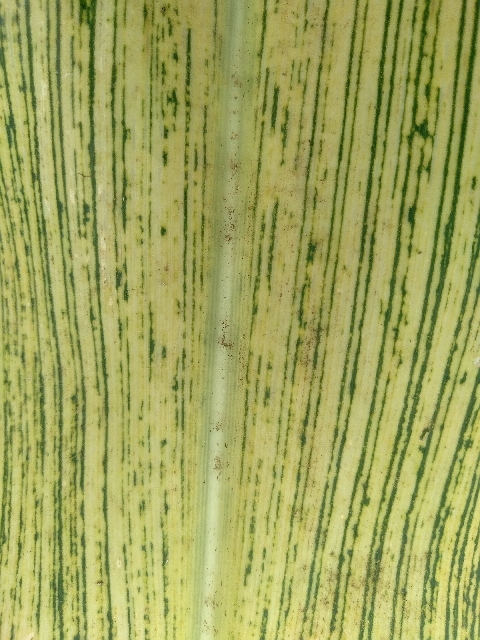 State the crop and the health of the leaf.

maize, maize streak virus
